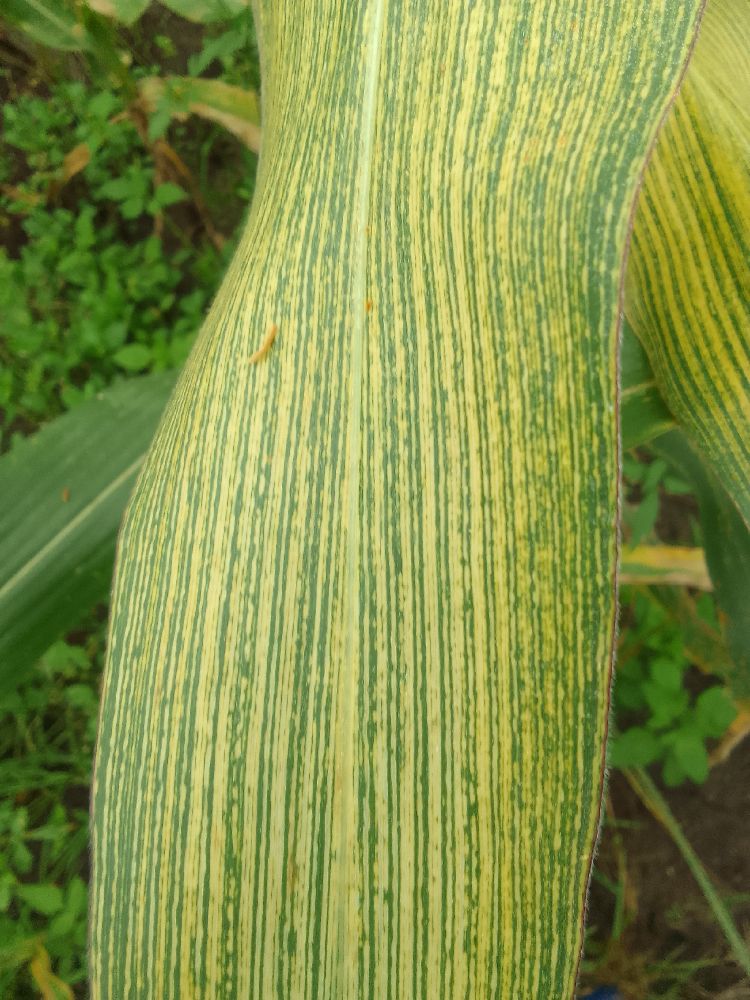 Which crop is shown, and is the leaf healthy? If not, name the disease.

maize, maize streak virus
